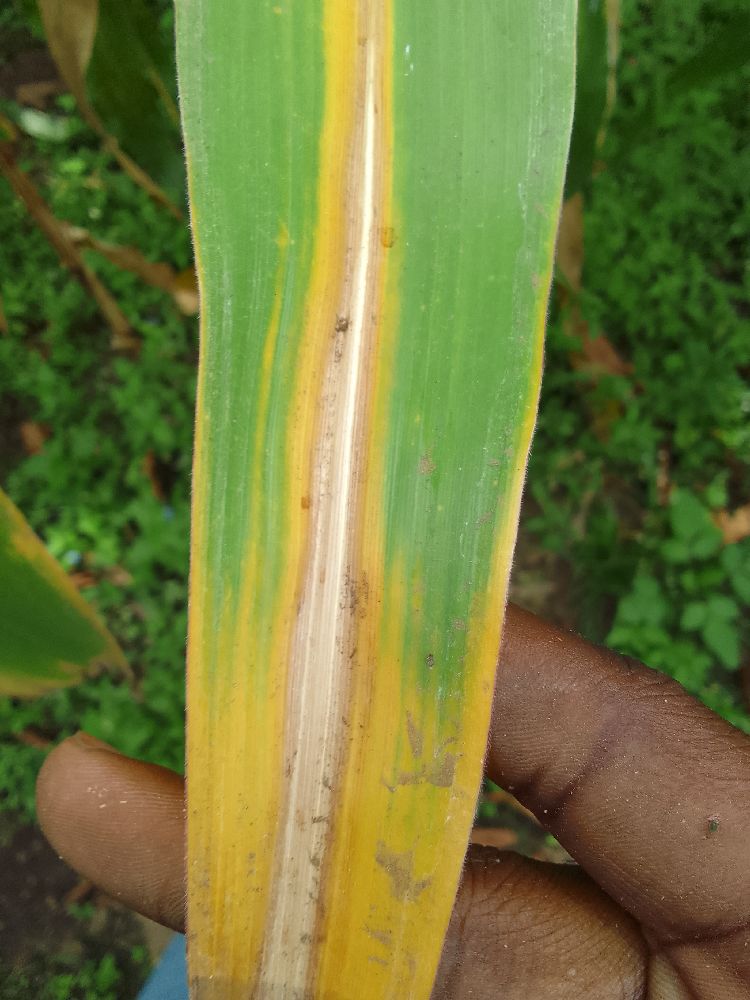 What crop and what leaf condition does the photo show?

maize, maize lethal necrosis
